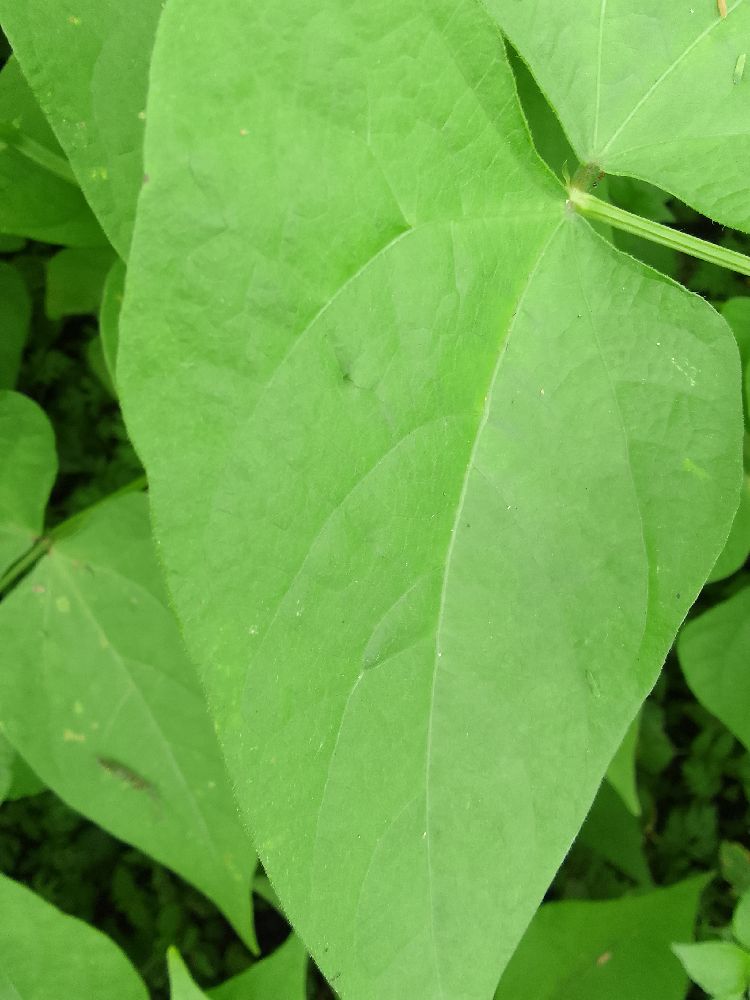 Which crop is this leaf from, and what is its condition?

common bean, healthy
